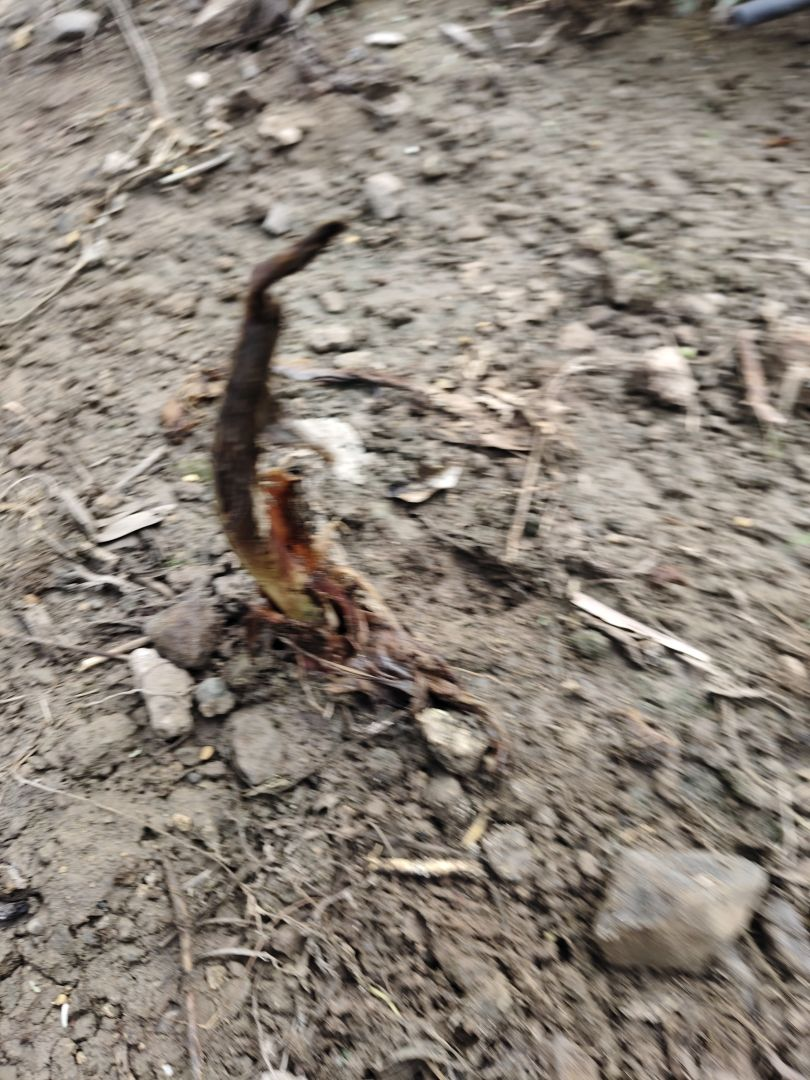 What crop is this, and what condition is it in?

taro, root rot
